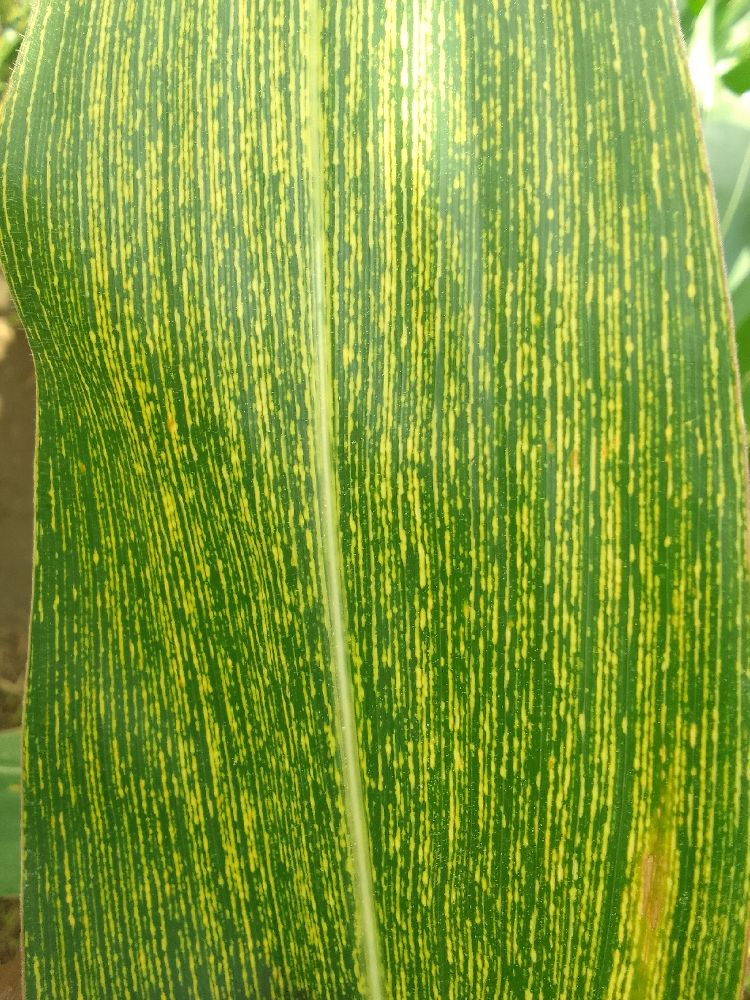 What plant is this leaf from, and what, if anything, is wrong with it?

maize, maize streak virus
